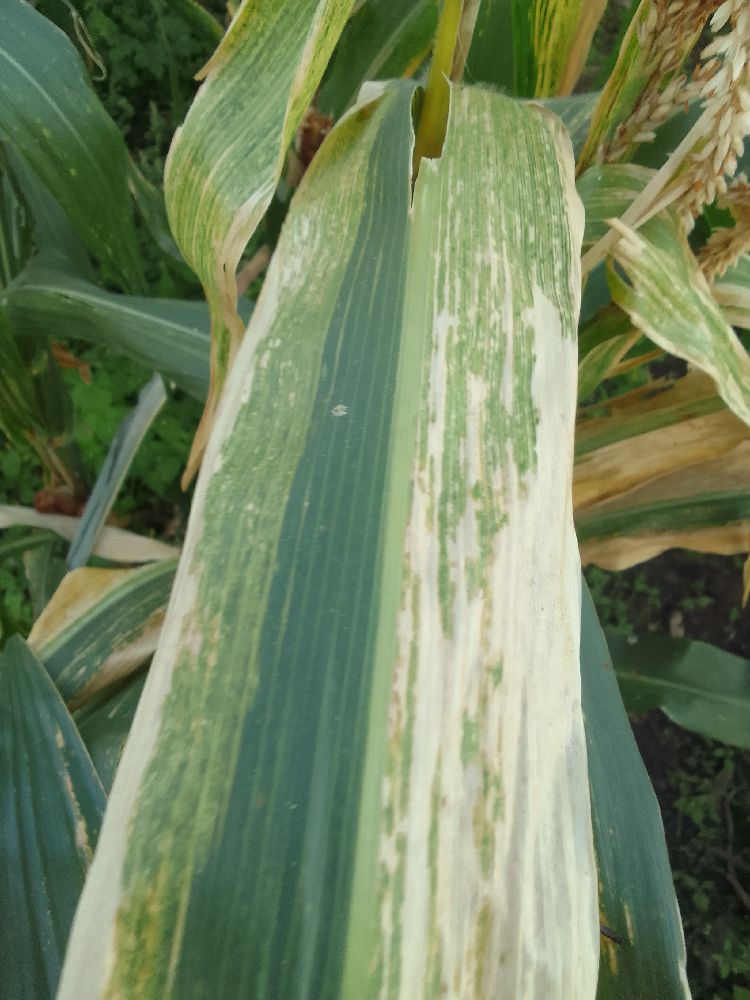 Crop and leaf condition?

maize, maize lethal necrosis
